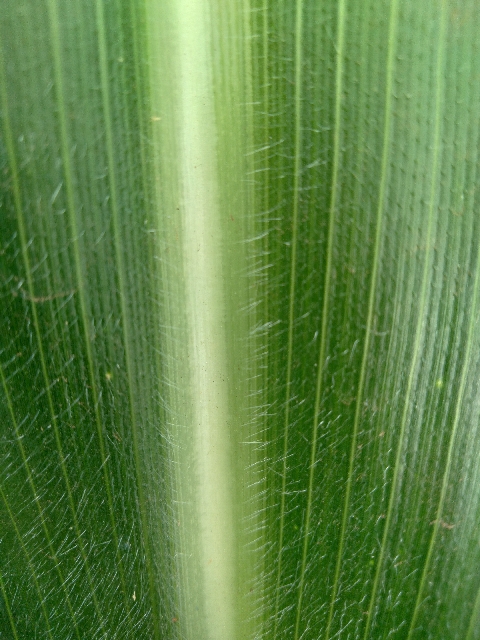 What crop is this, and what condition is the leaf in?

maize, healthy
